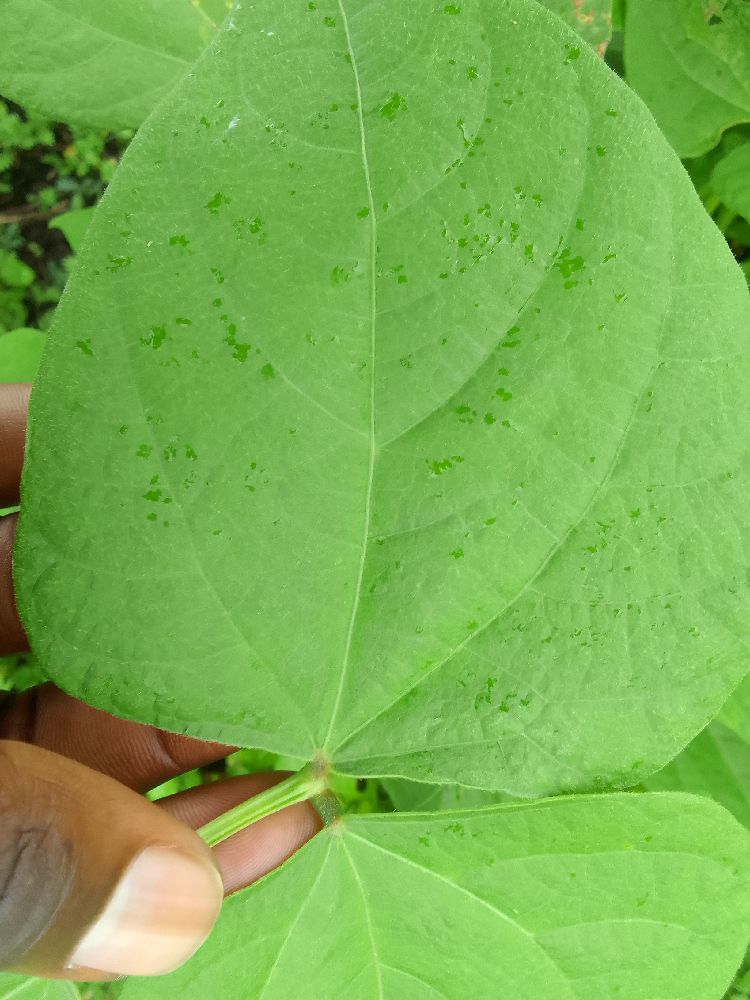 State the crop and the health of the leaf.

common bean, healthy
